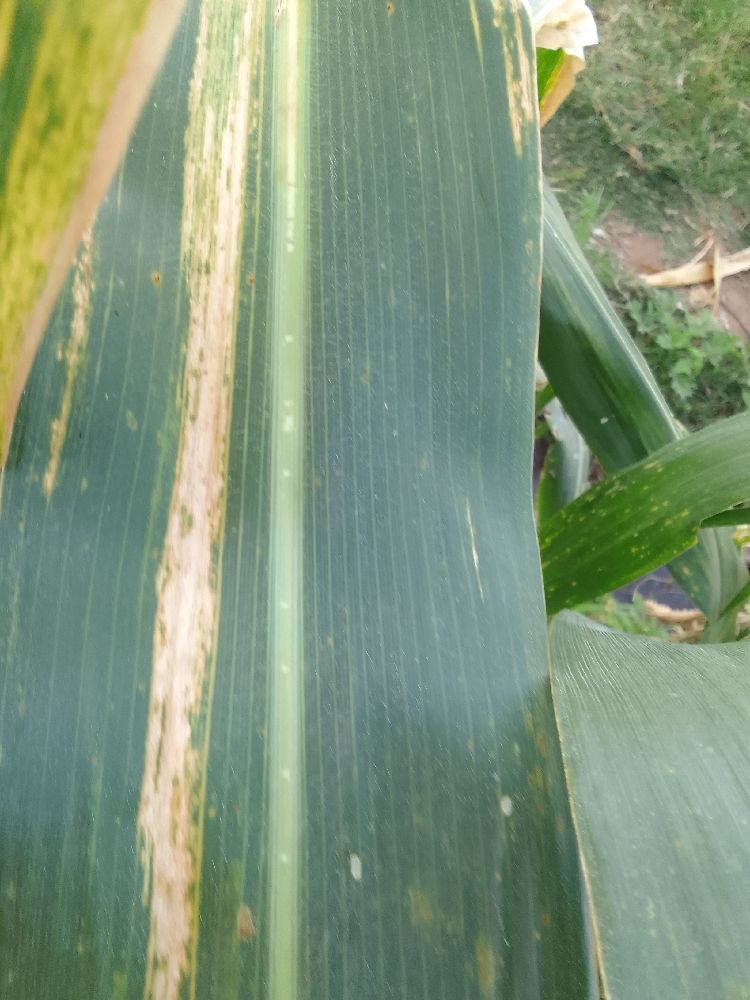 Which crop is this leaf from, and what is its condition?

maize, maize lethal necrosis
